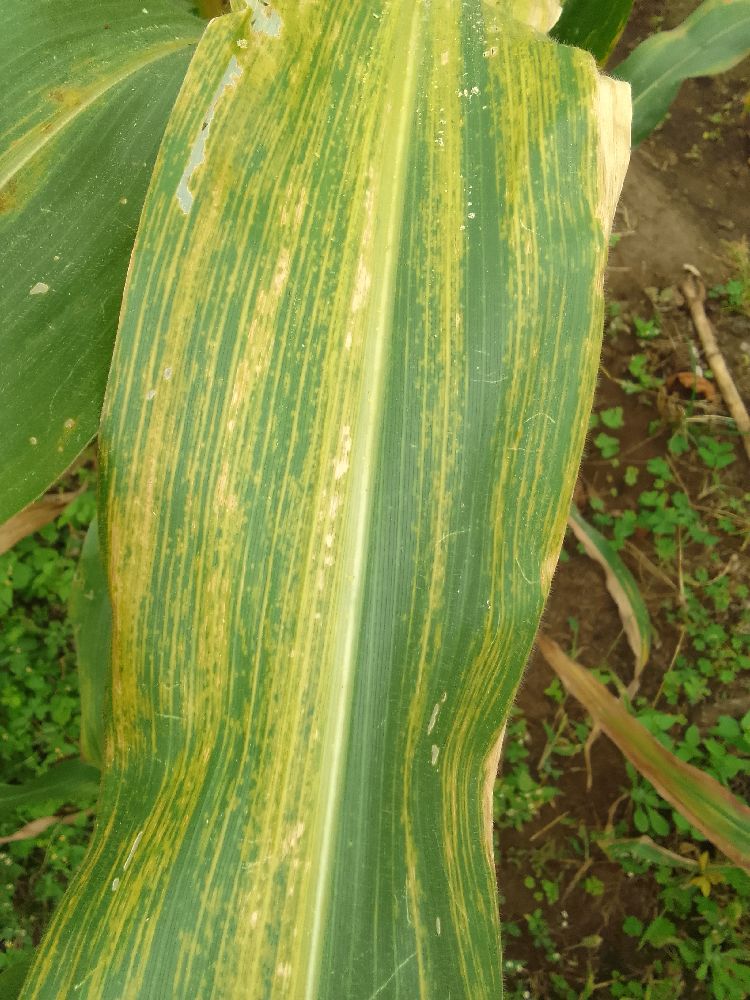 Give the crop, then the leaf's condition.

maize, maize lethal necrosis
